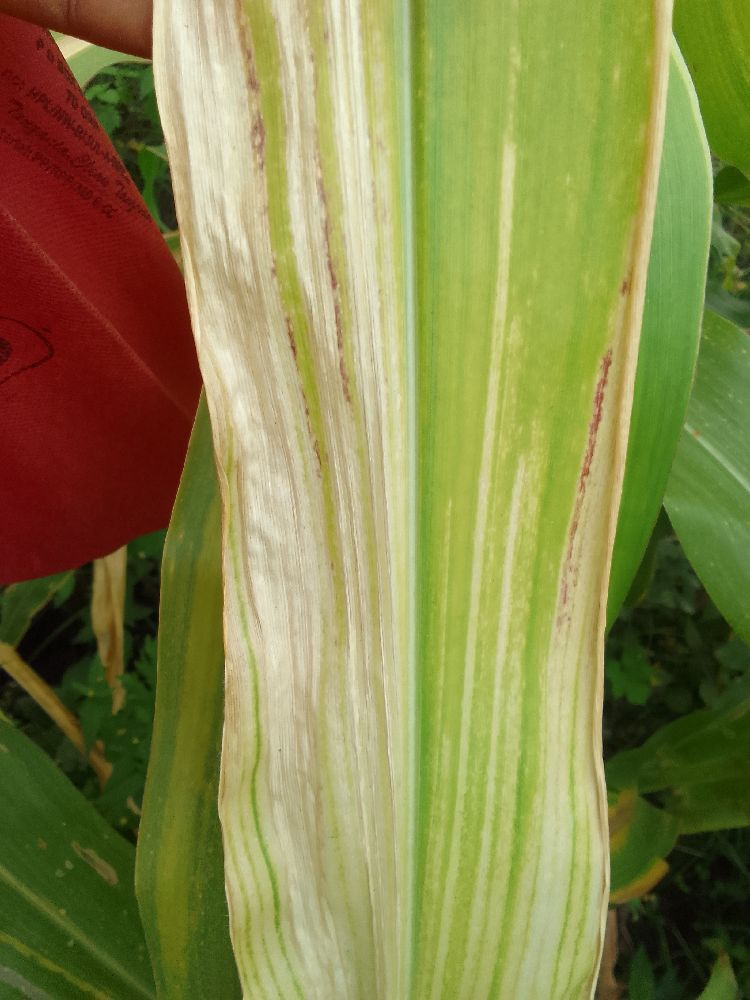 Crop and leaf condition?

maize, maize lethal necrosis
